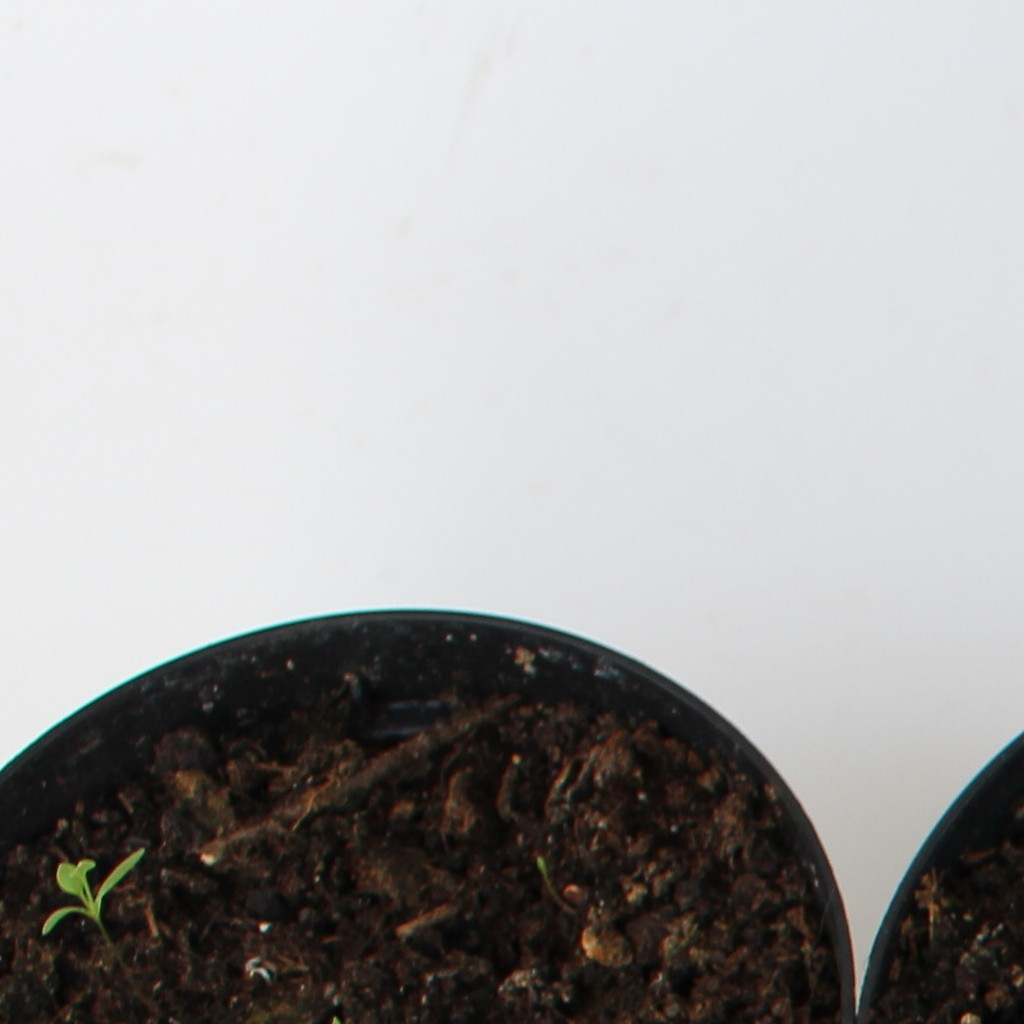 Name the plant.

Papaver rhoeas
